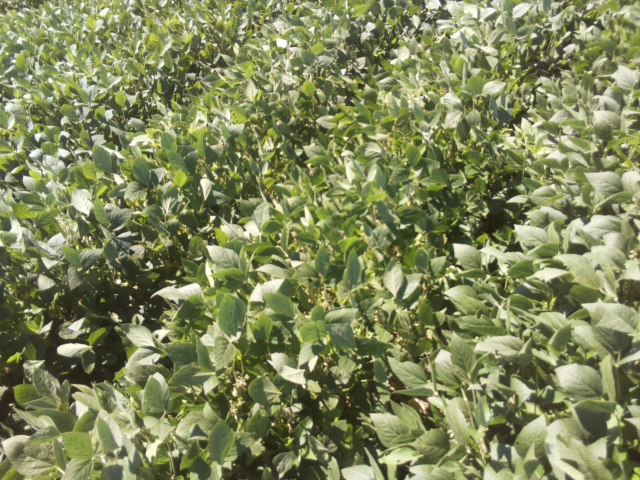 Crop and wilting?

soybean, slight leaflet or petiole turgor loss in upper canopy
